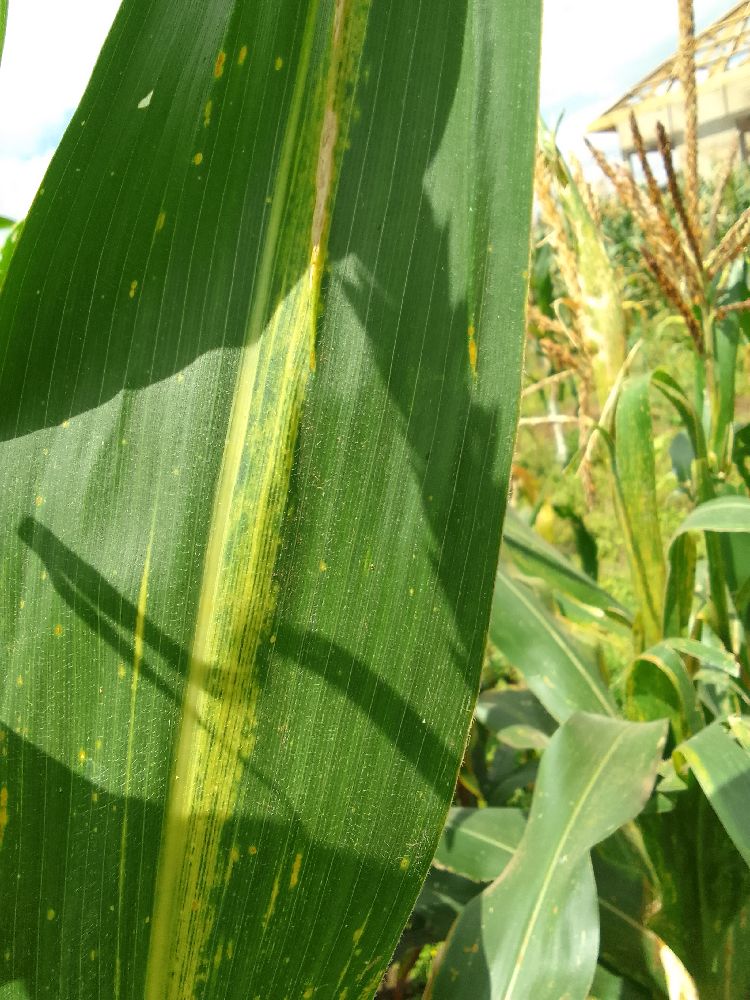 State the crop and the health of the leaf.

maize, maize lethal necrosis
